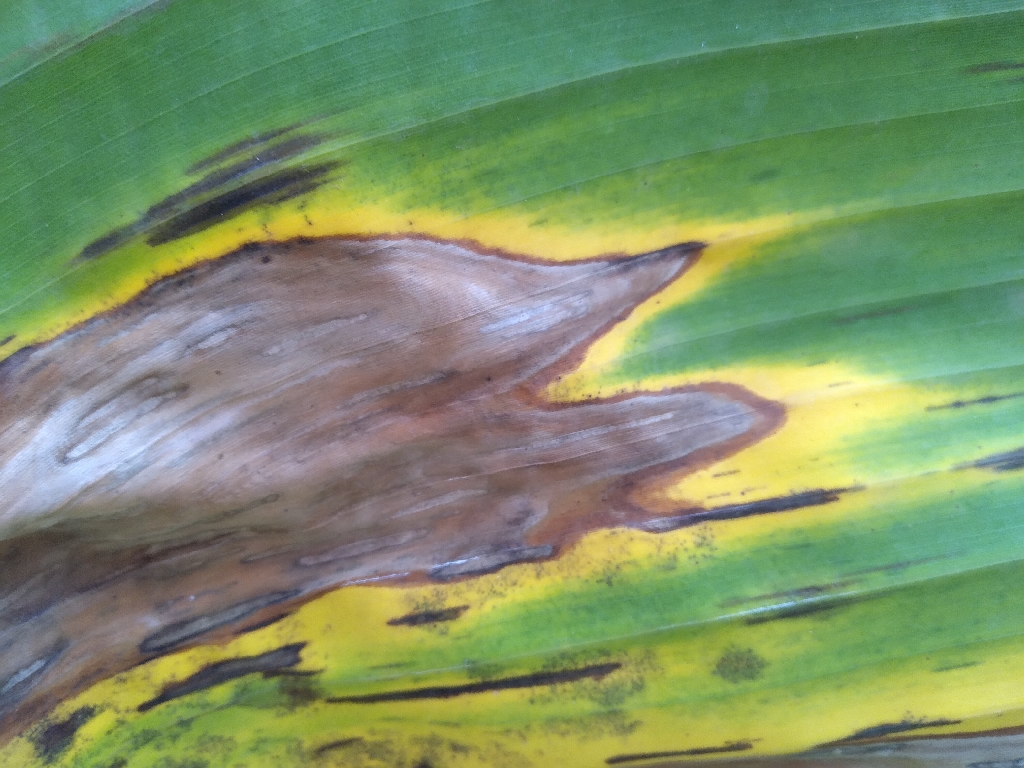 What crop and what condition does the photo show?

banana, black sigatoka
